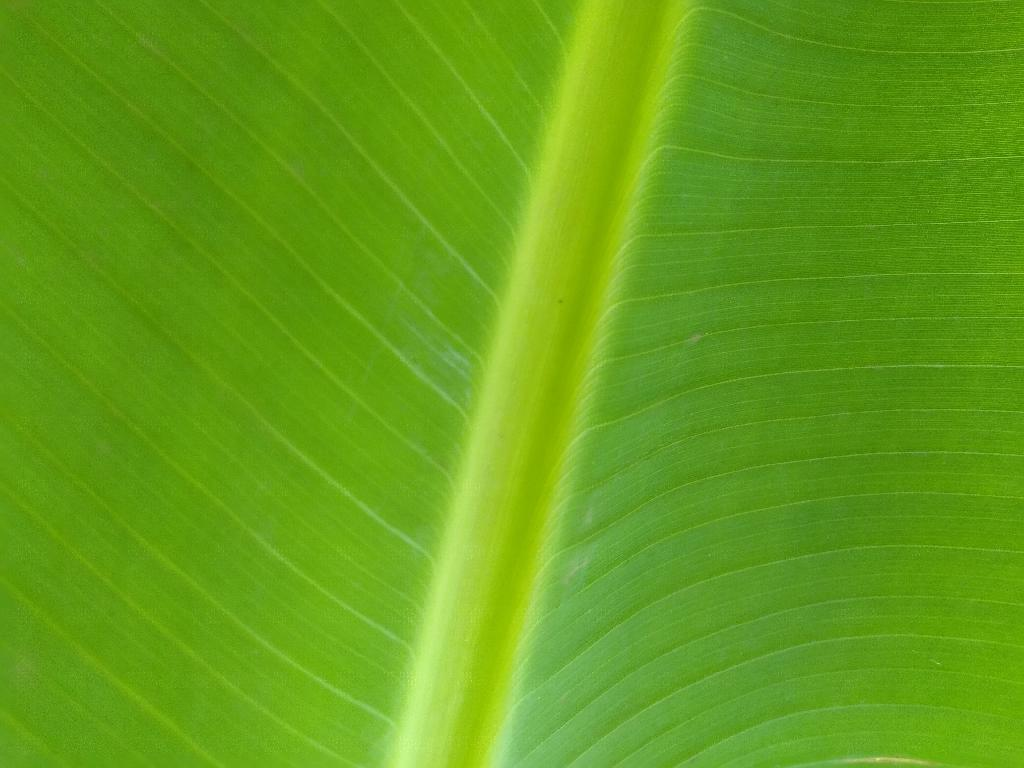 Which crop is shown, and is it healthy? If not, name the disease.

banana, healthy
